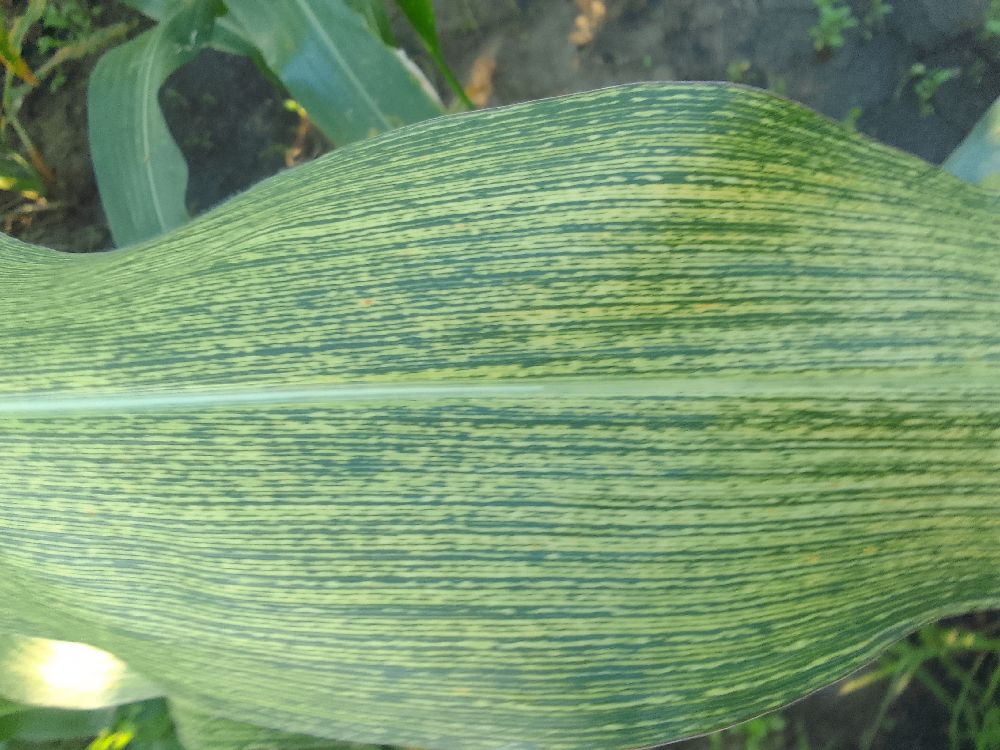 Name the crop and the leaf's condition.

maize, maize streak virus
